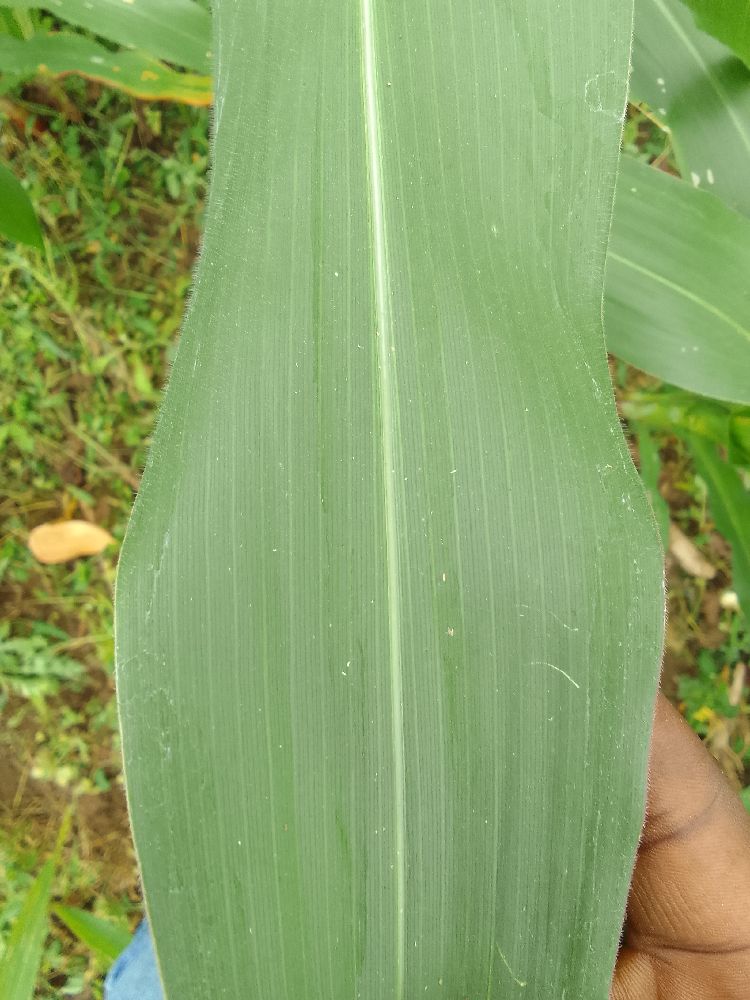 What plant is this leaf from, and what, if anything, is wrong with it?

maize, healthy
